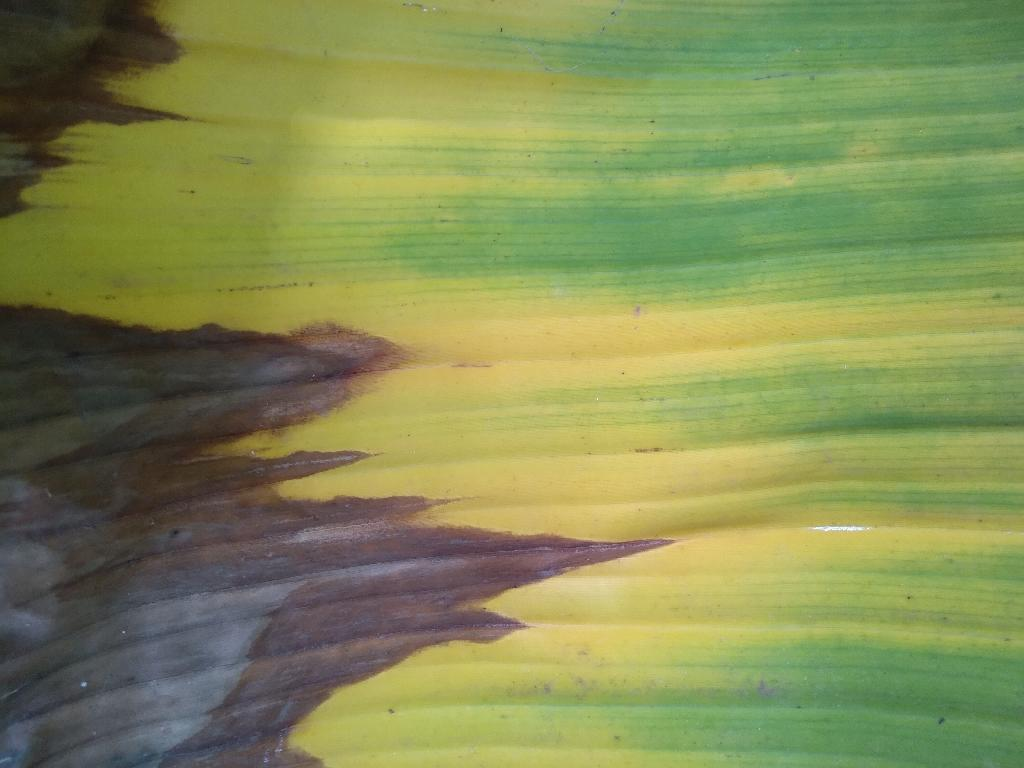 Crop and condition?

banana, fusarium wilt race 1
